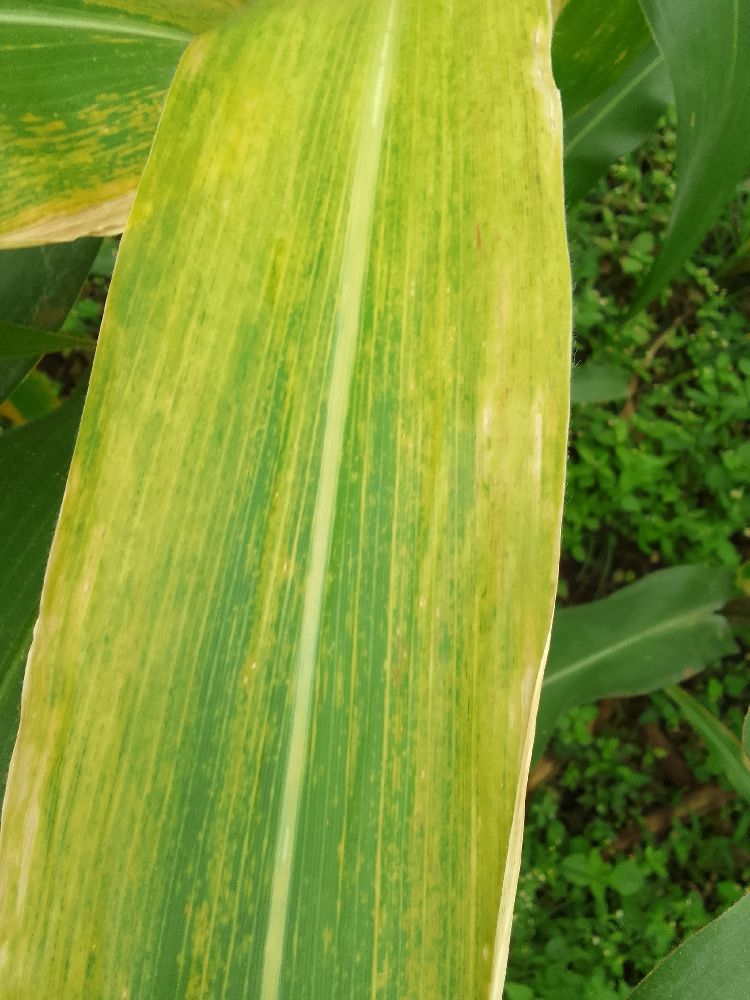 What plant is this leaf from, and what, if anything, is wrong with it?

maize, maize lethal necrosis
